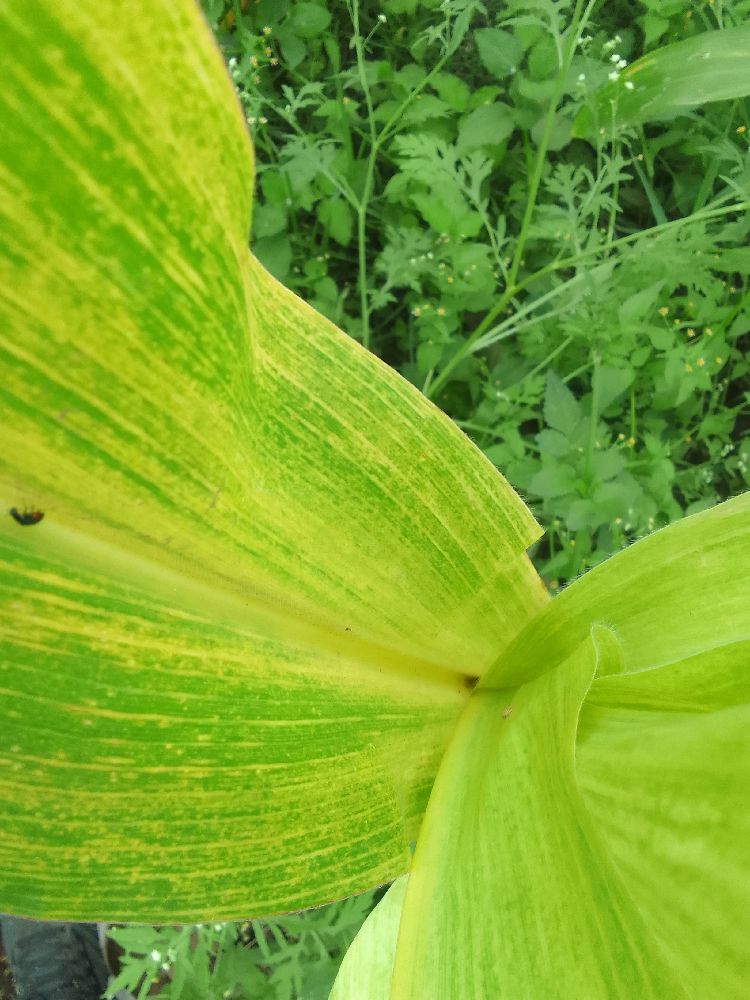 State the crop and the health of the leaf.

maize, maize lethal necrosis
